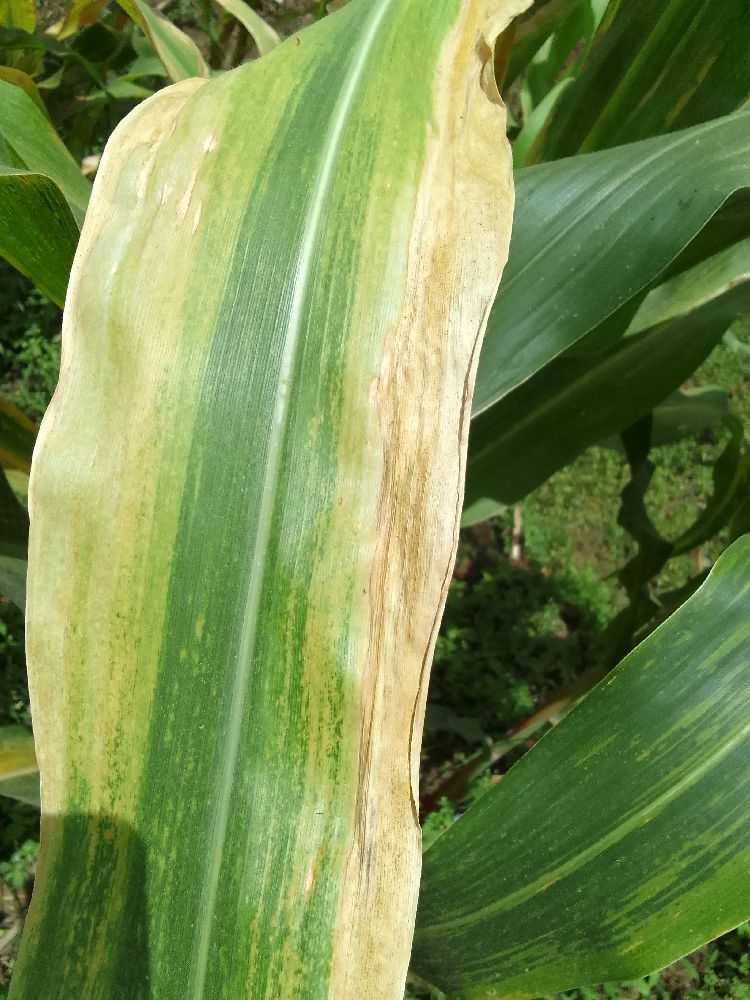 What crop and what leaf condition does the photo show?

maize, maize lethal necrosis
